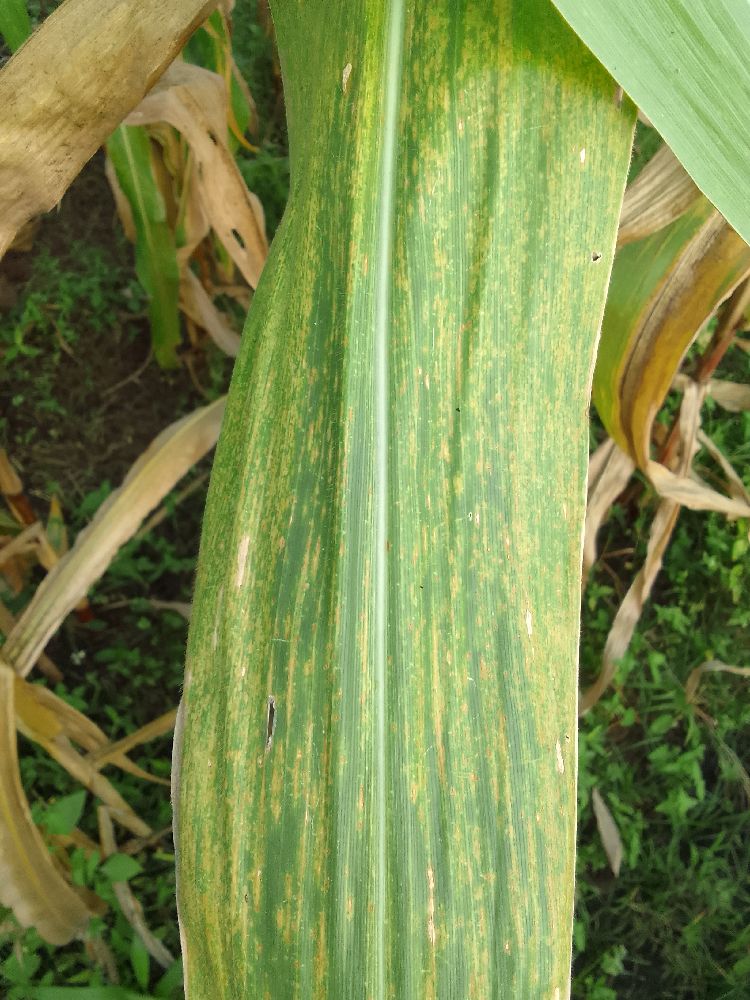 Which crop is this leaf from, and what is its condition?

maize, maize lethal necrosis
